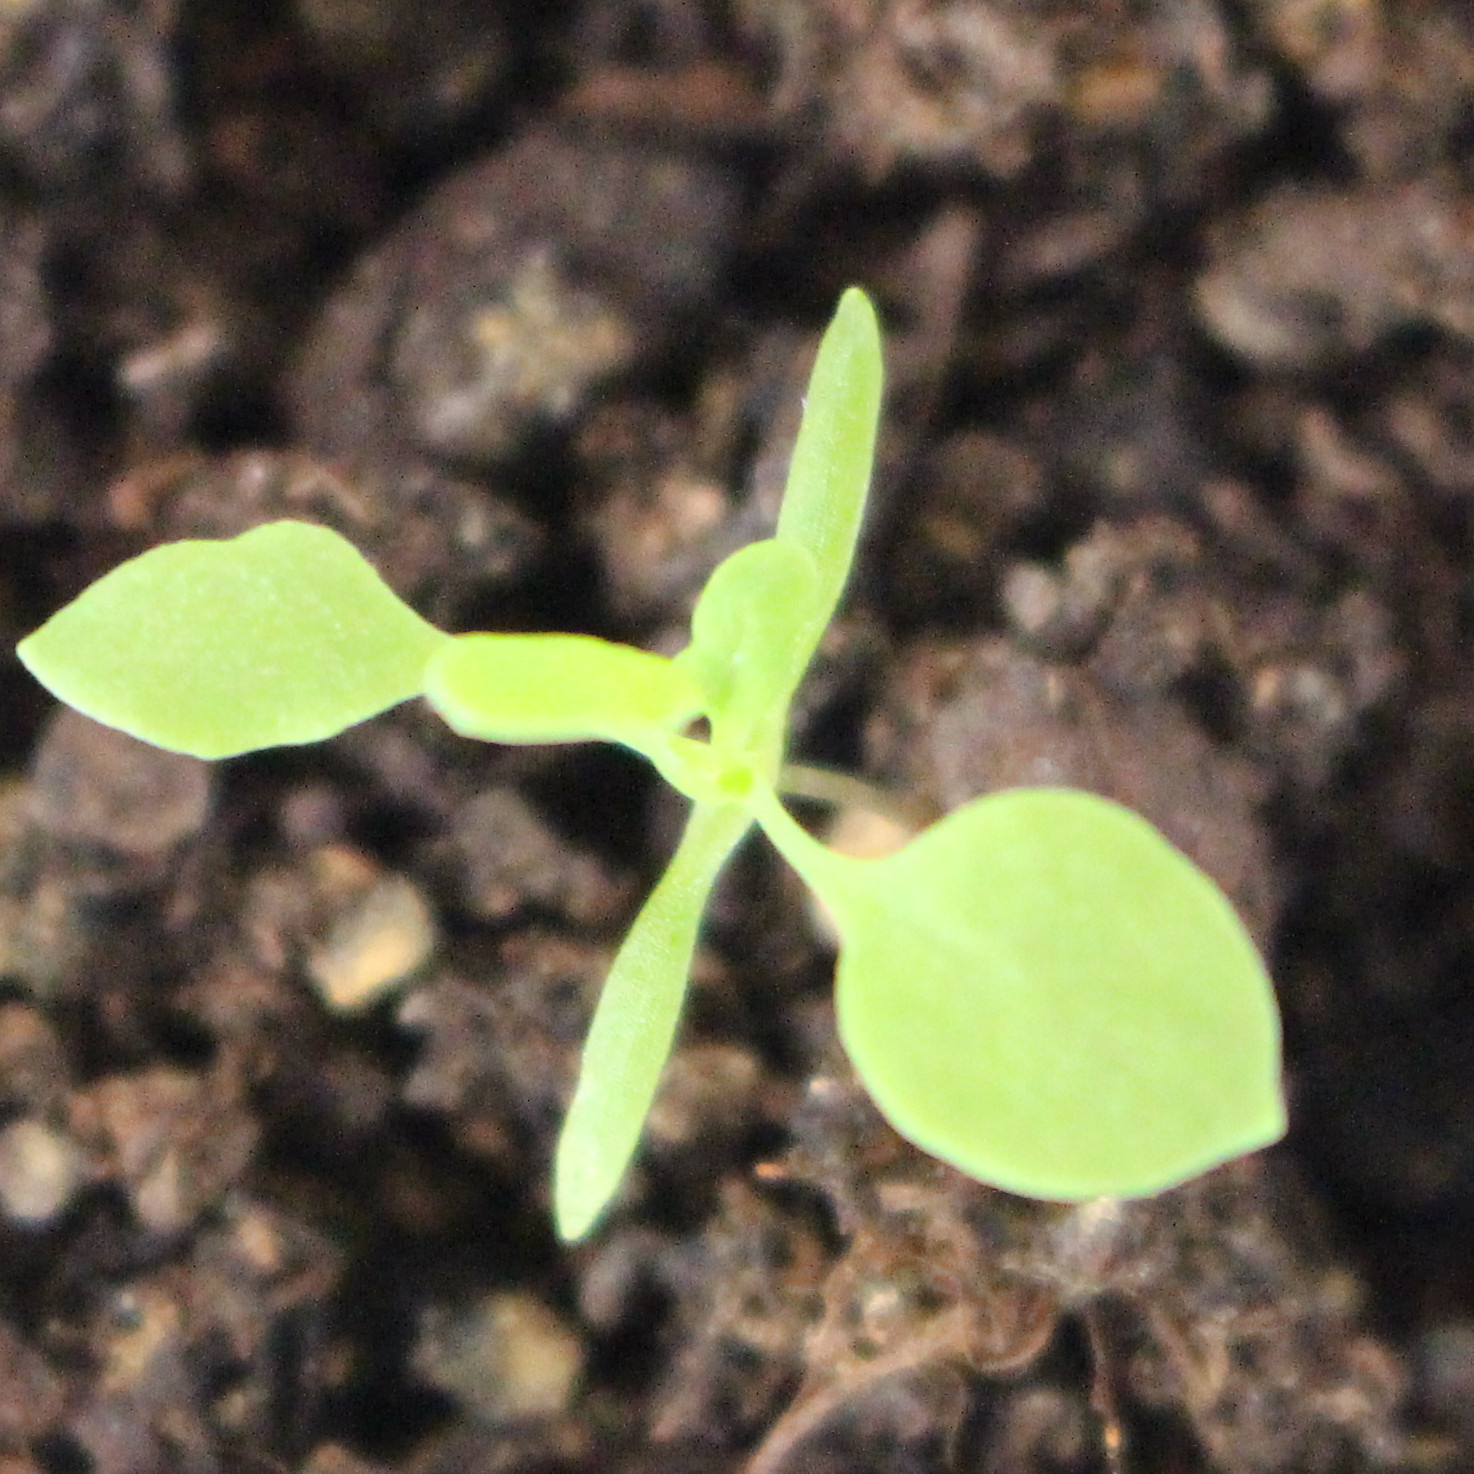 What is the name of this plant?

Papaver rhoeas
